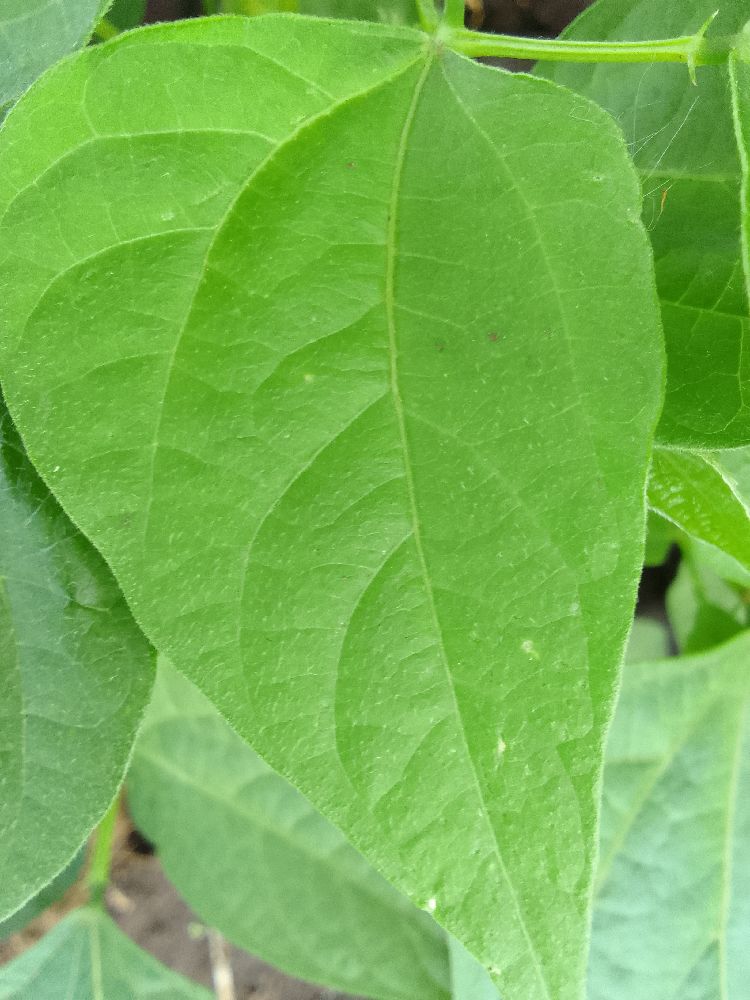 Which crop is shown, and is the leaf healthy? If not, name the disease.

common bean, healthy
